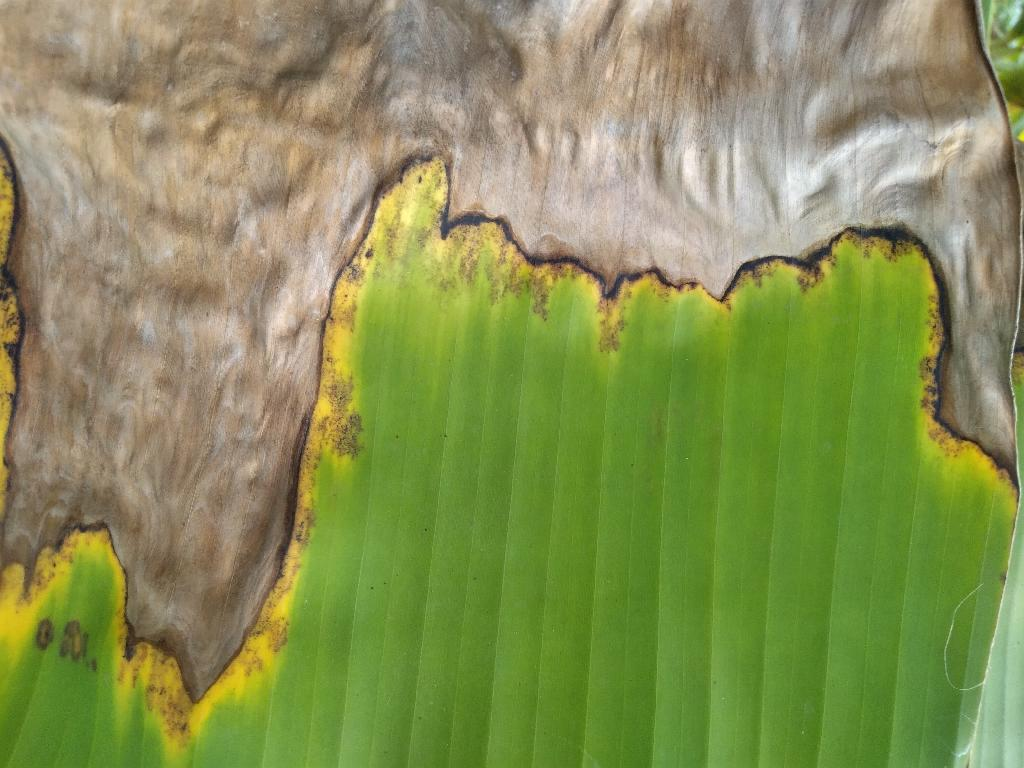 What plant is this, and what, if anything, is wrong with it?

banana, black sigatoka
